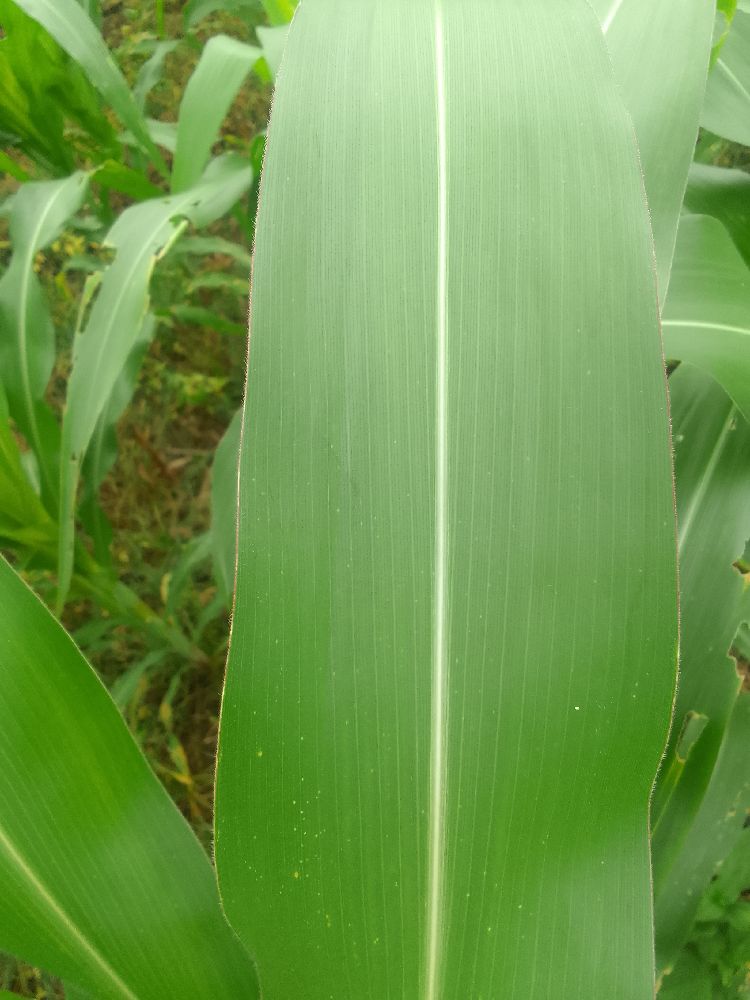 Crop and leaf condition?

maize, healthy
